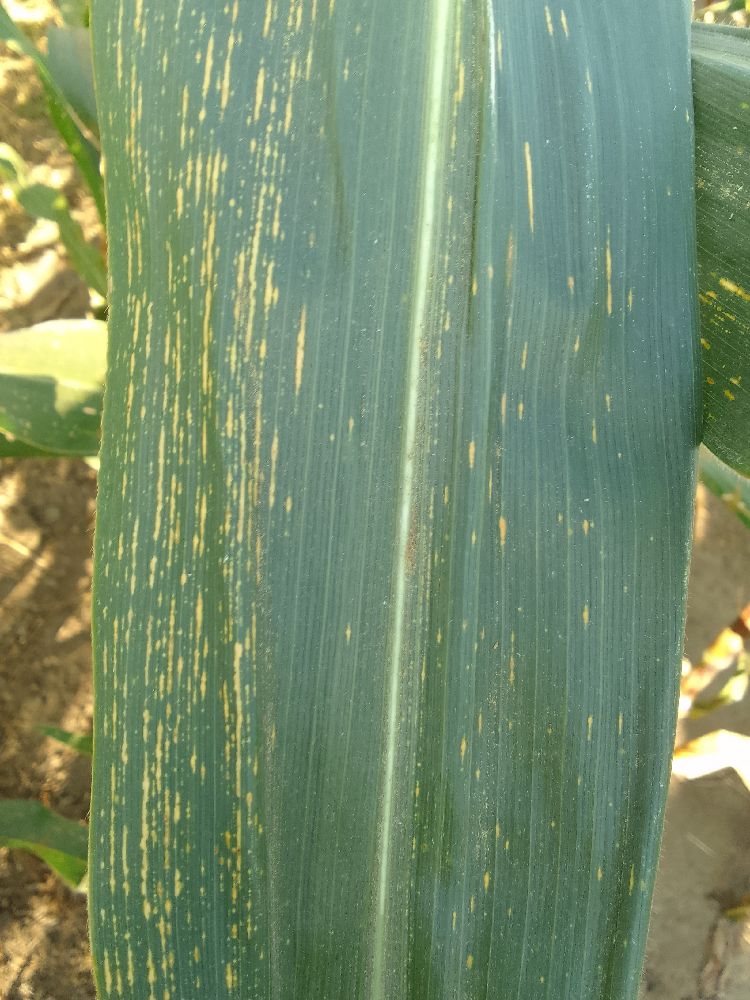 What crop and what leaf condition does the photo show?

maize, maize streak virus
